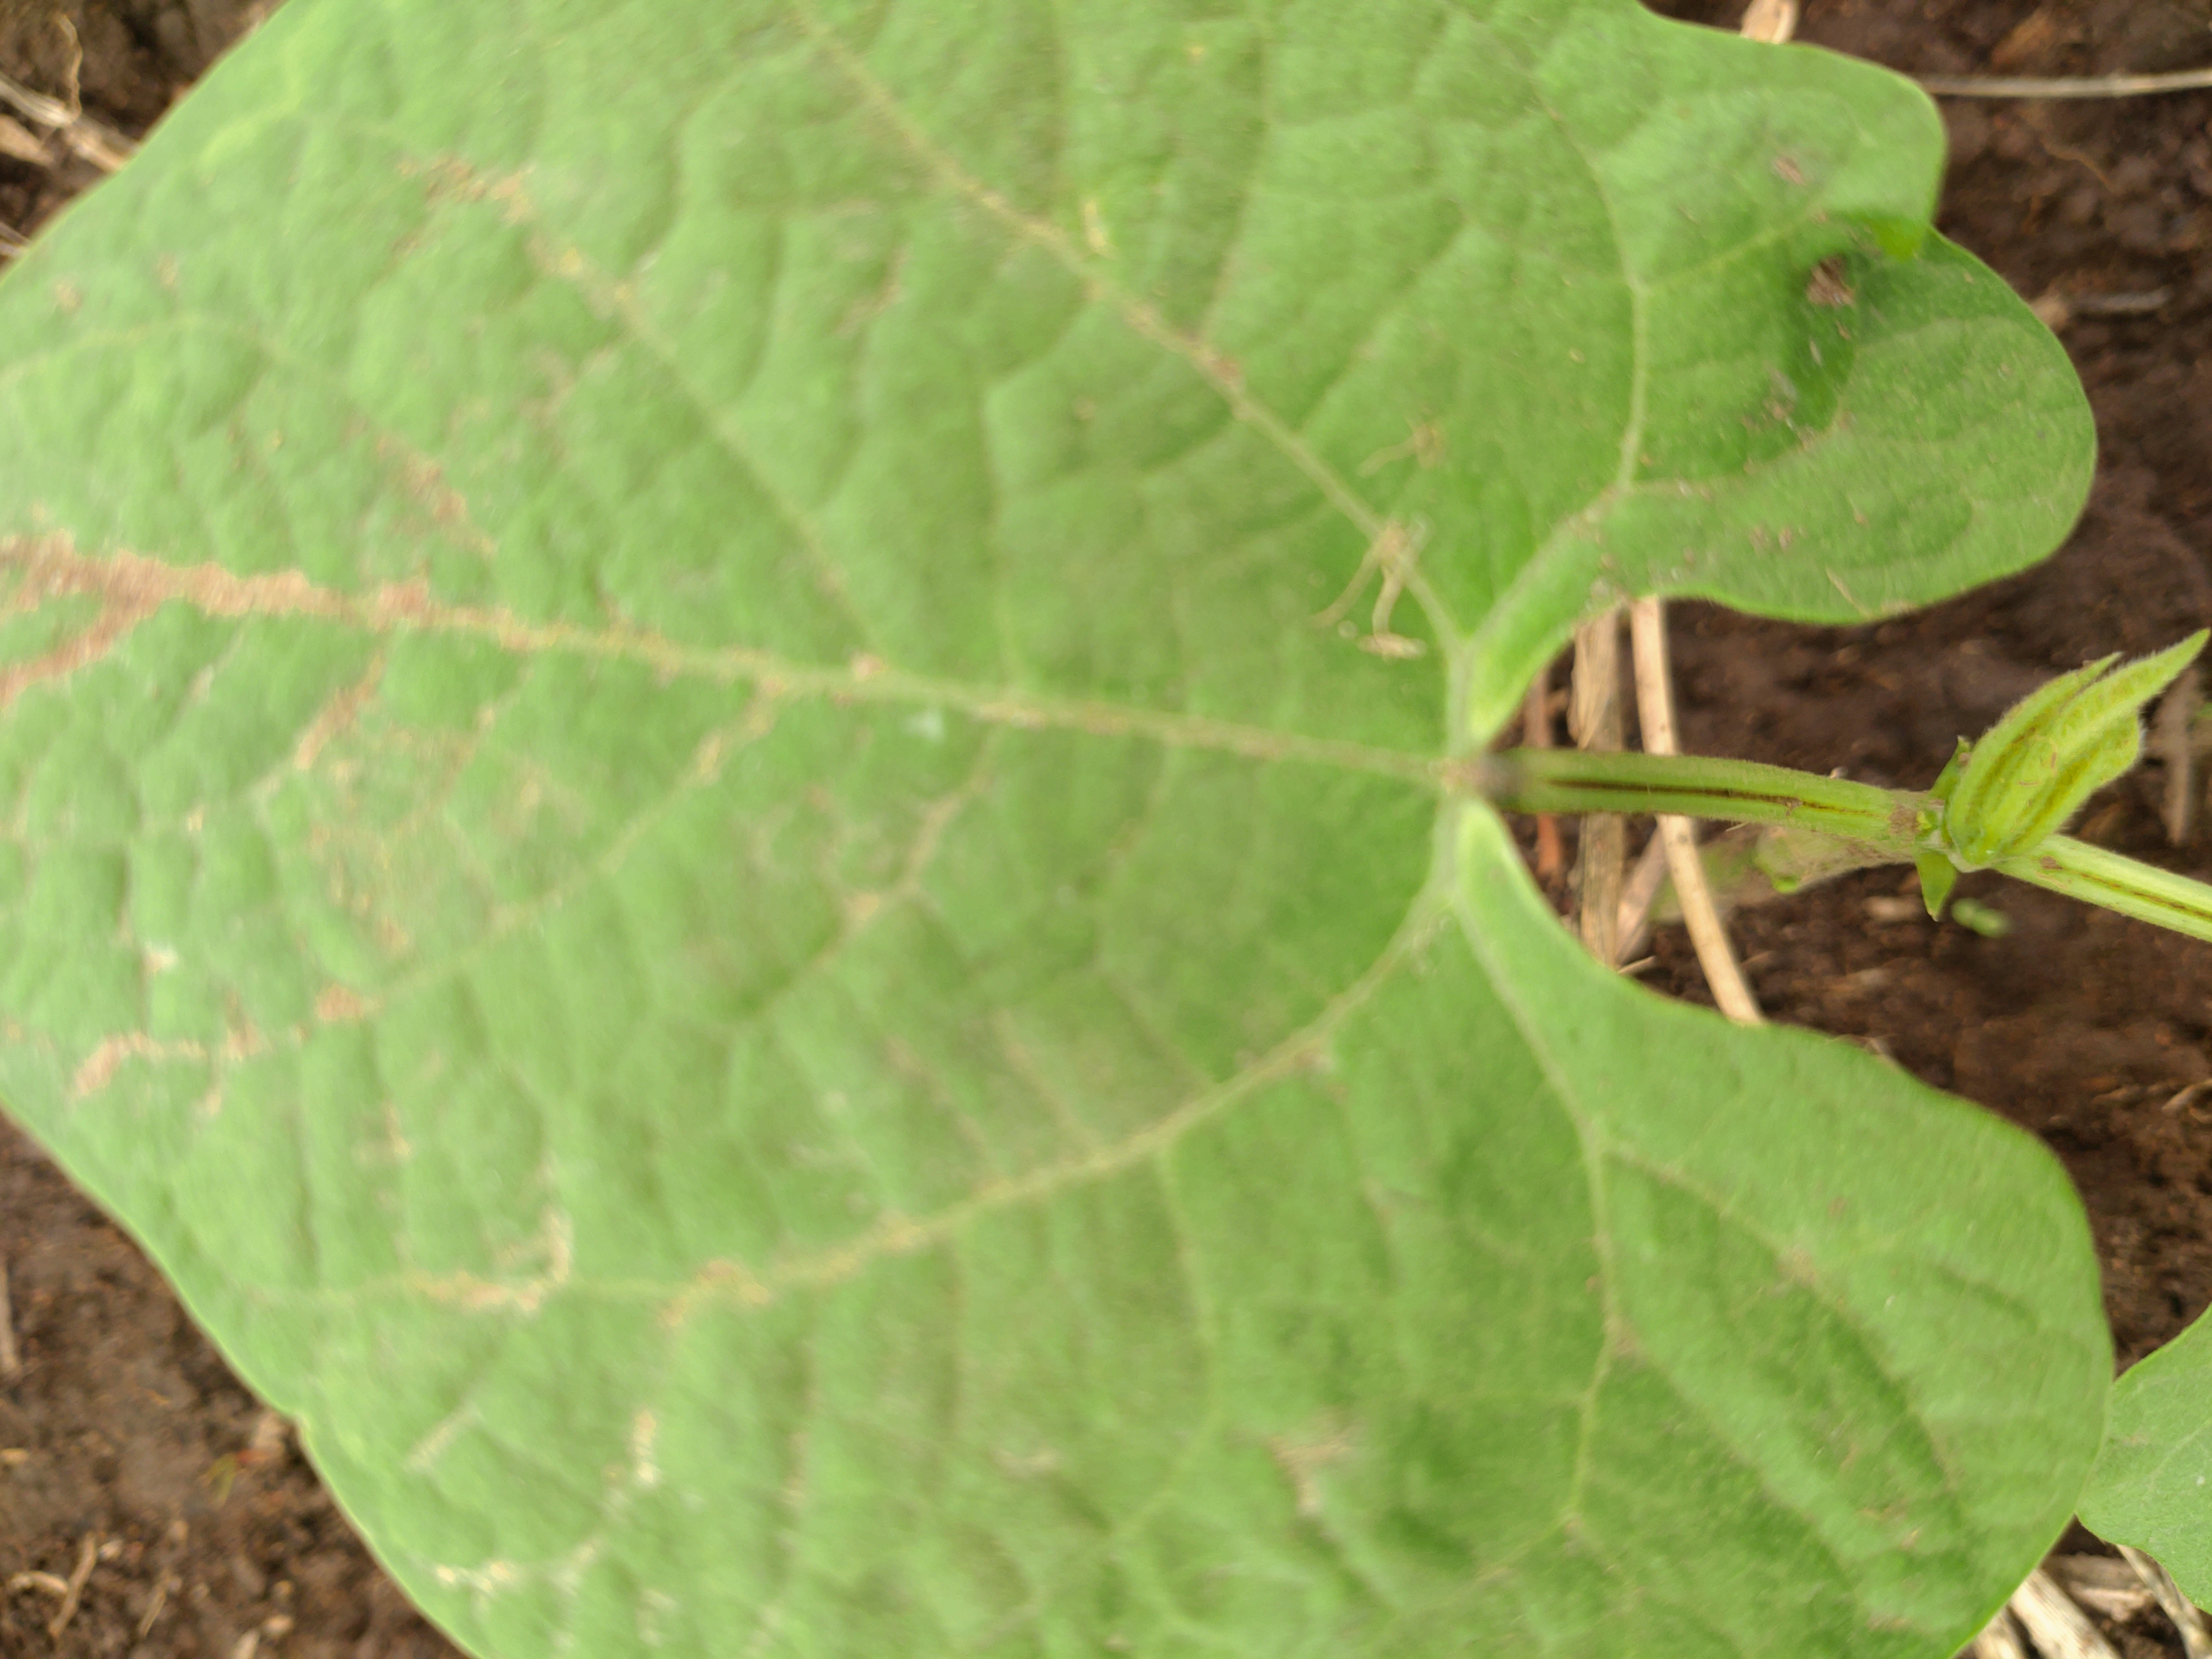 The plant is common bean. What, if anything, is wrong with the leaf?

healthy
